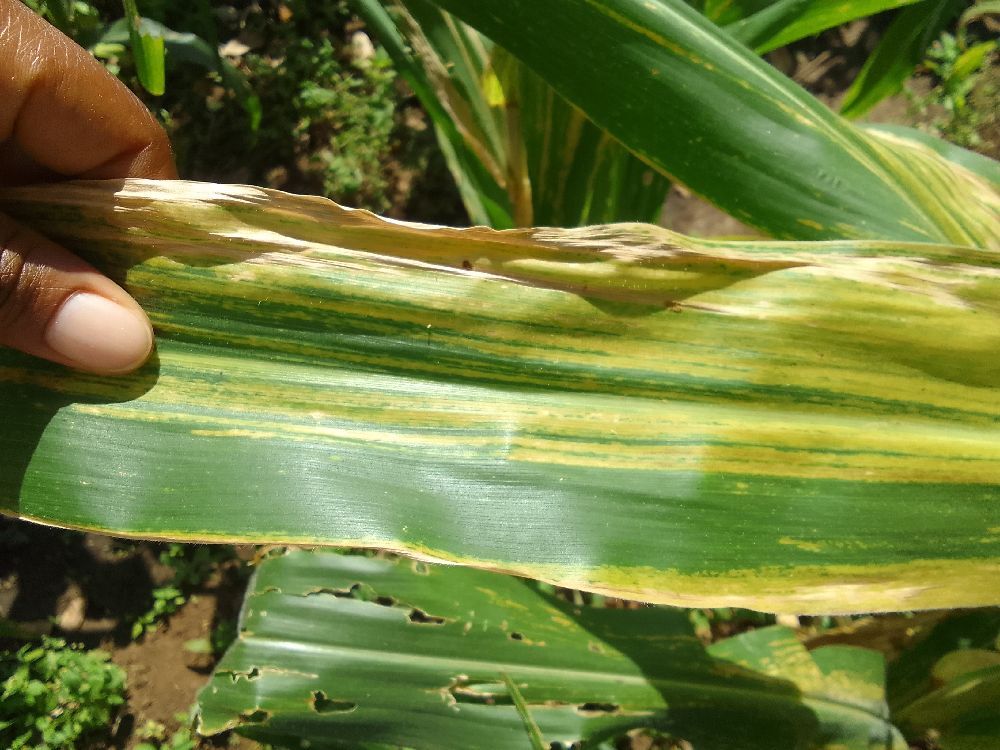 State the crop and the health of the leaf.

maize, maize lethal necrosis
